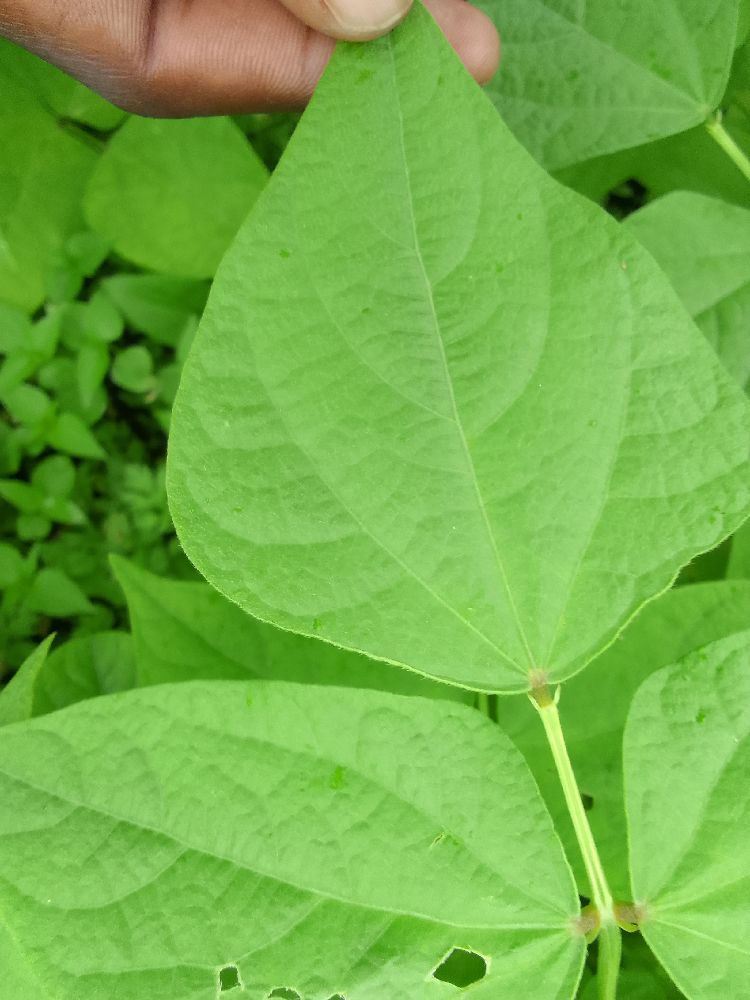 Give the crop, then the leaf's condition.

common bean, healthy
